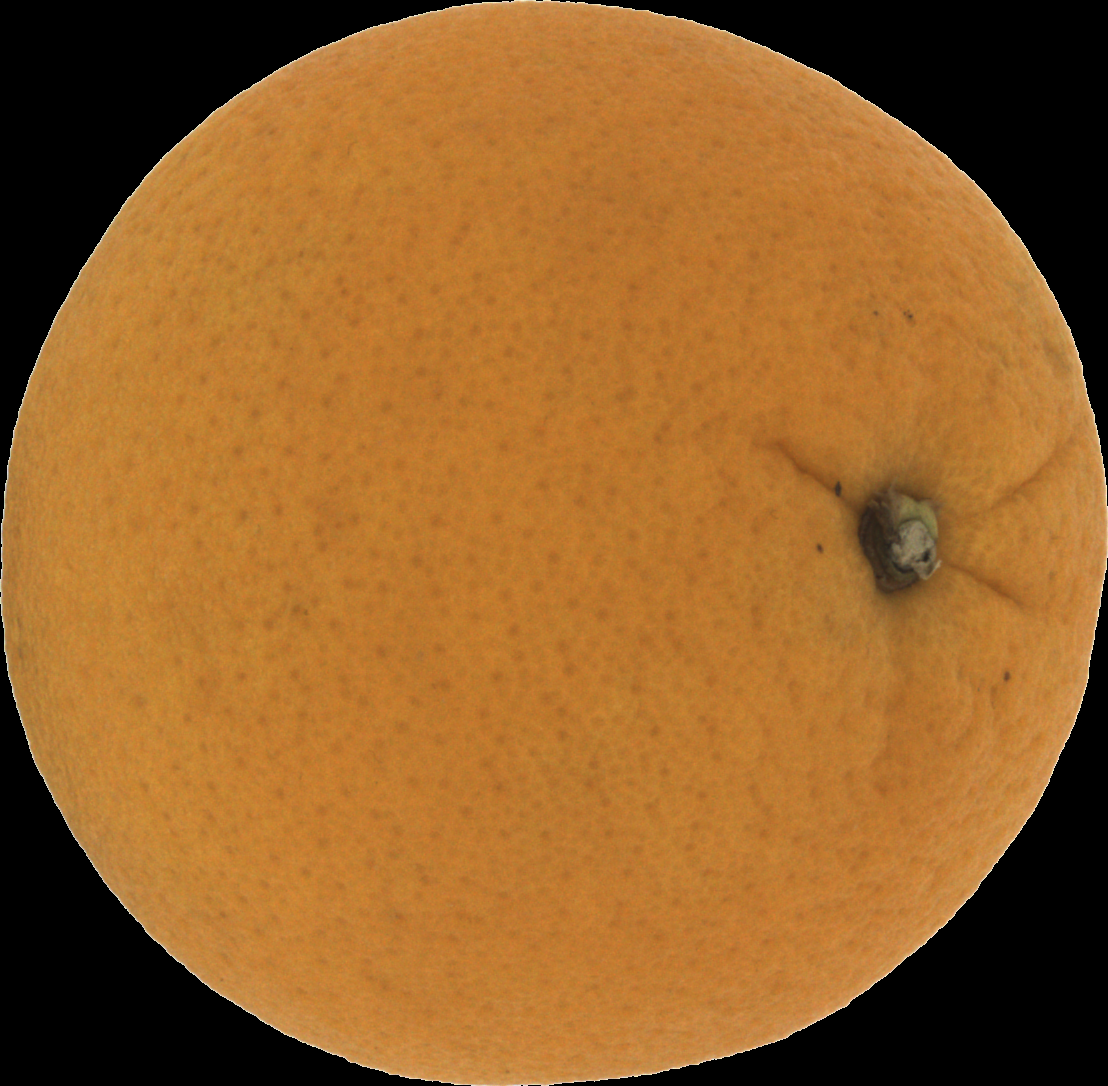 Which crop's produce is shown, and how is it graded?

orange, good
